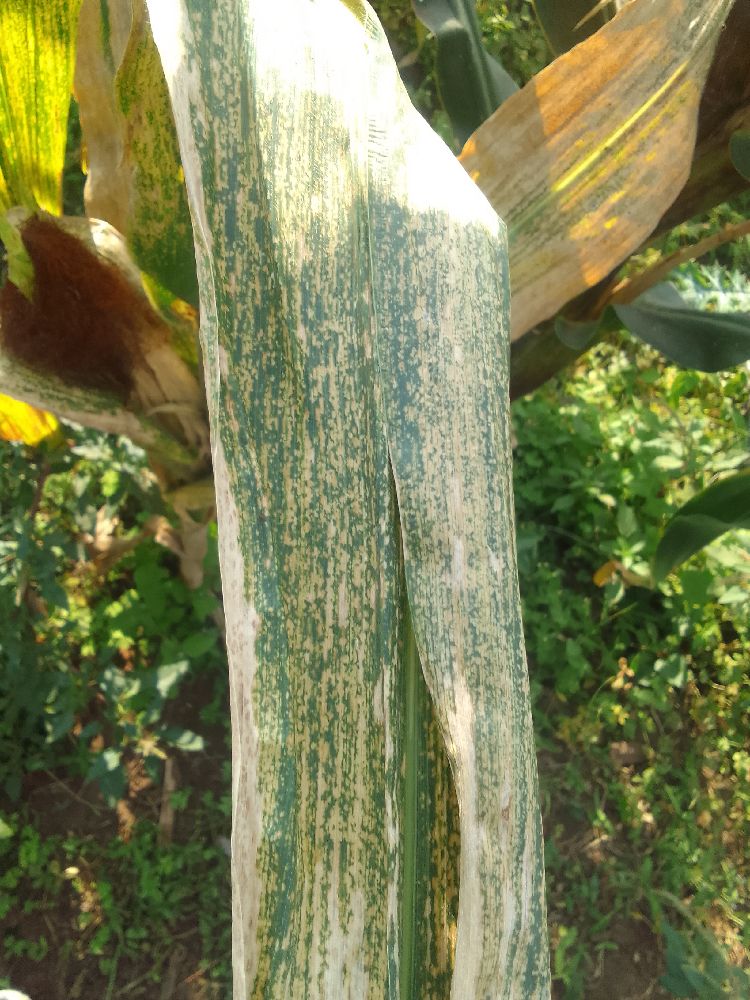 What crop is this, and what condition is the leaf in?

maize, maize lethal necrosis
